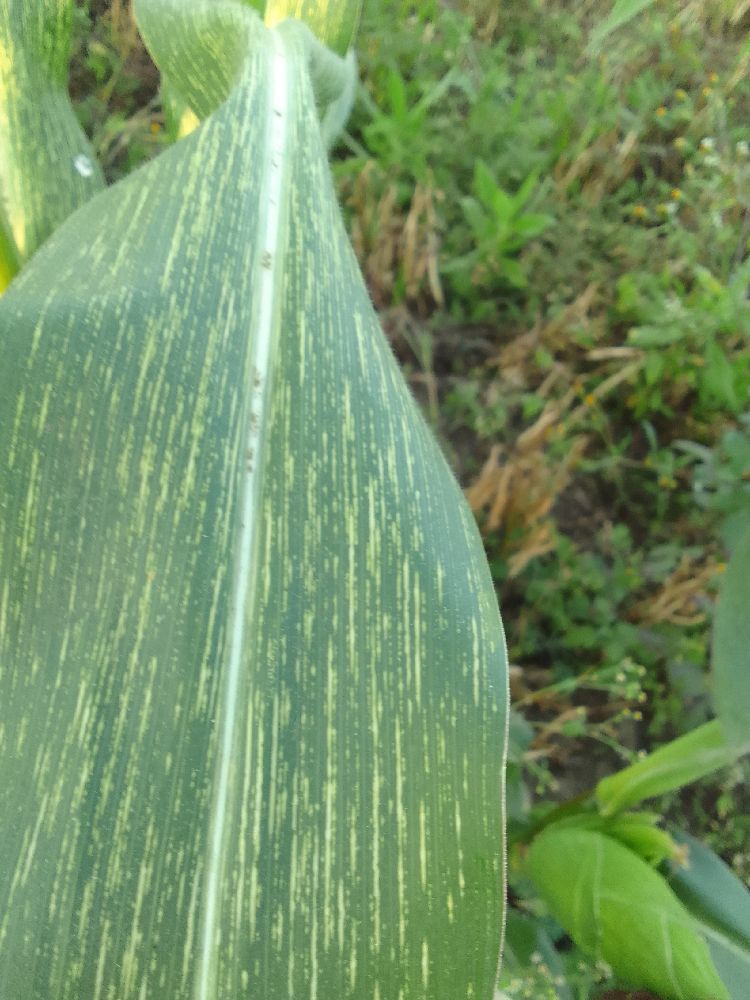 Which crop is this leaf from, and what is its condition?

maize, maize streak virus
